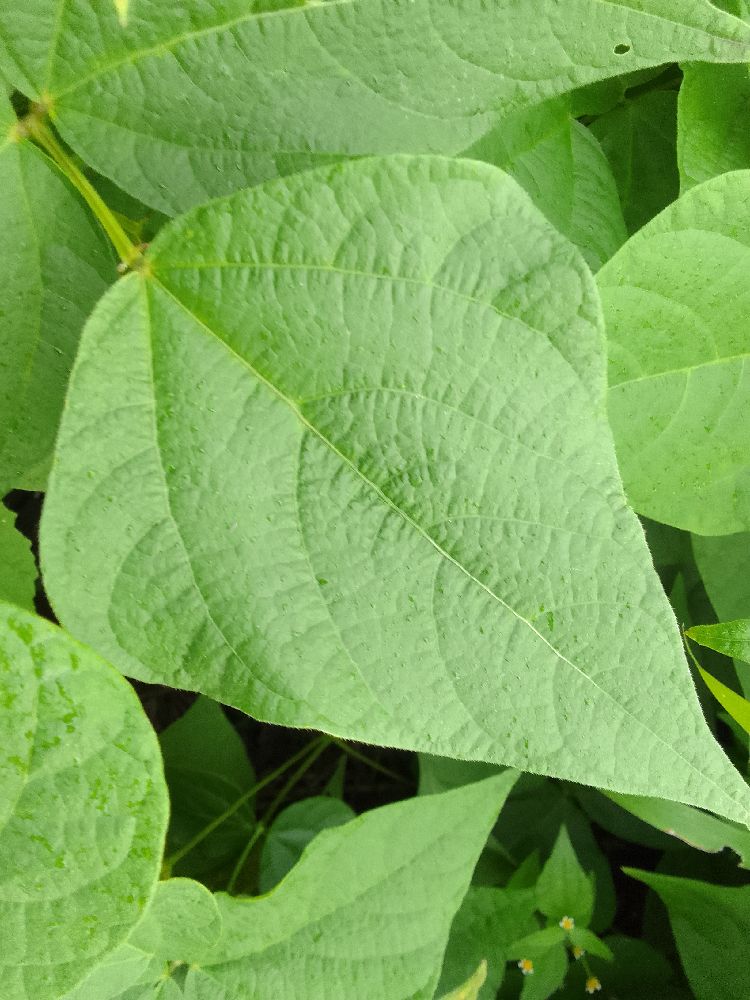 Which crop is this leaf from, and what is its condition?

common bean, healthy
